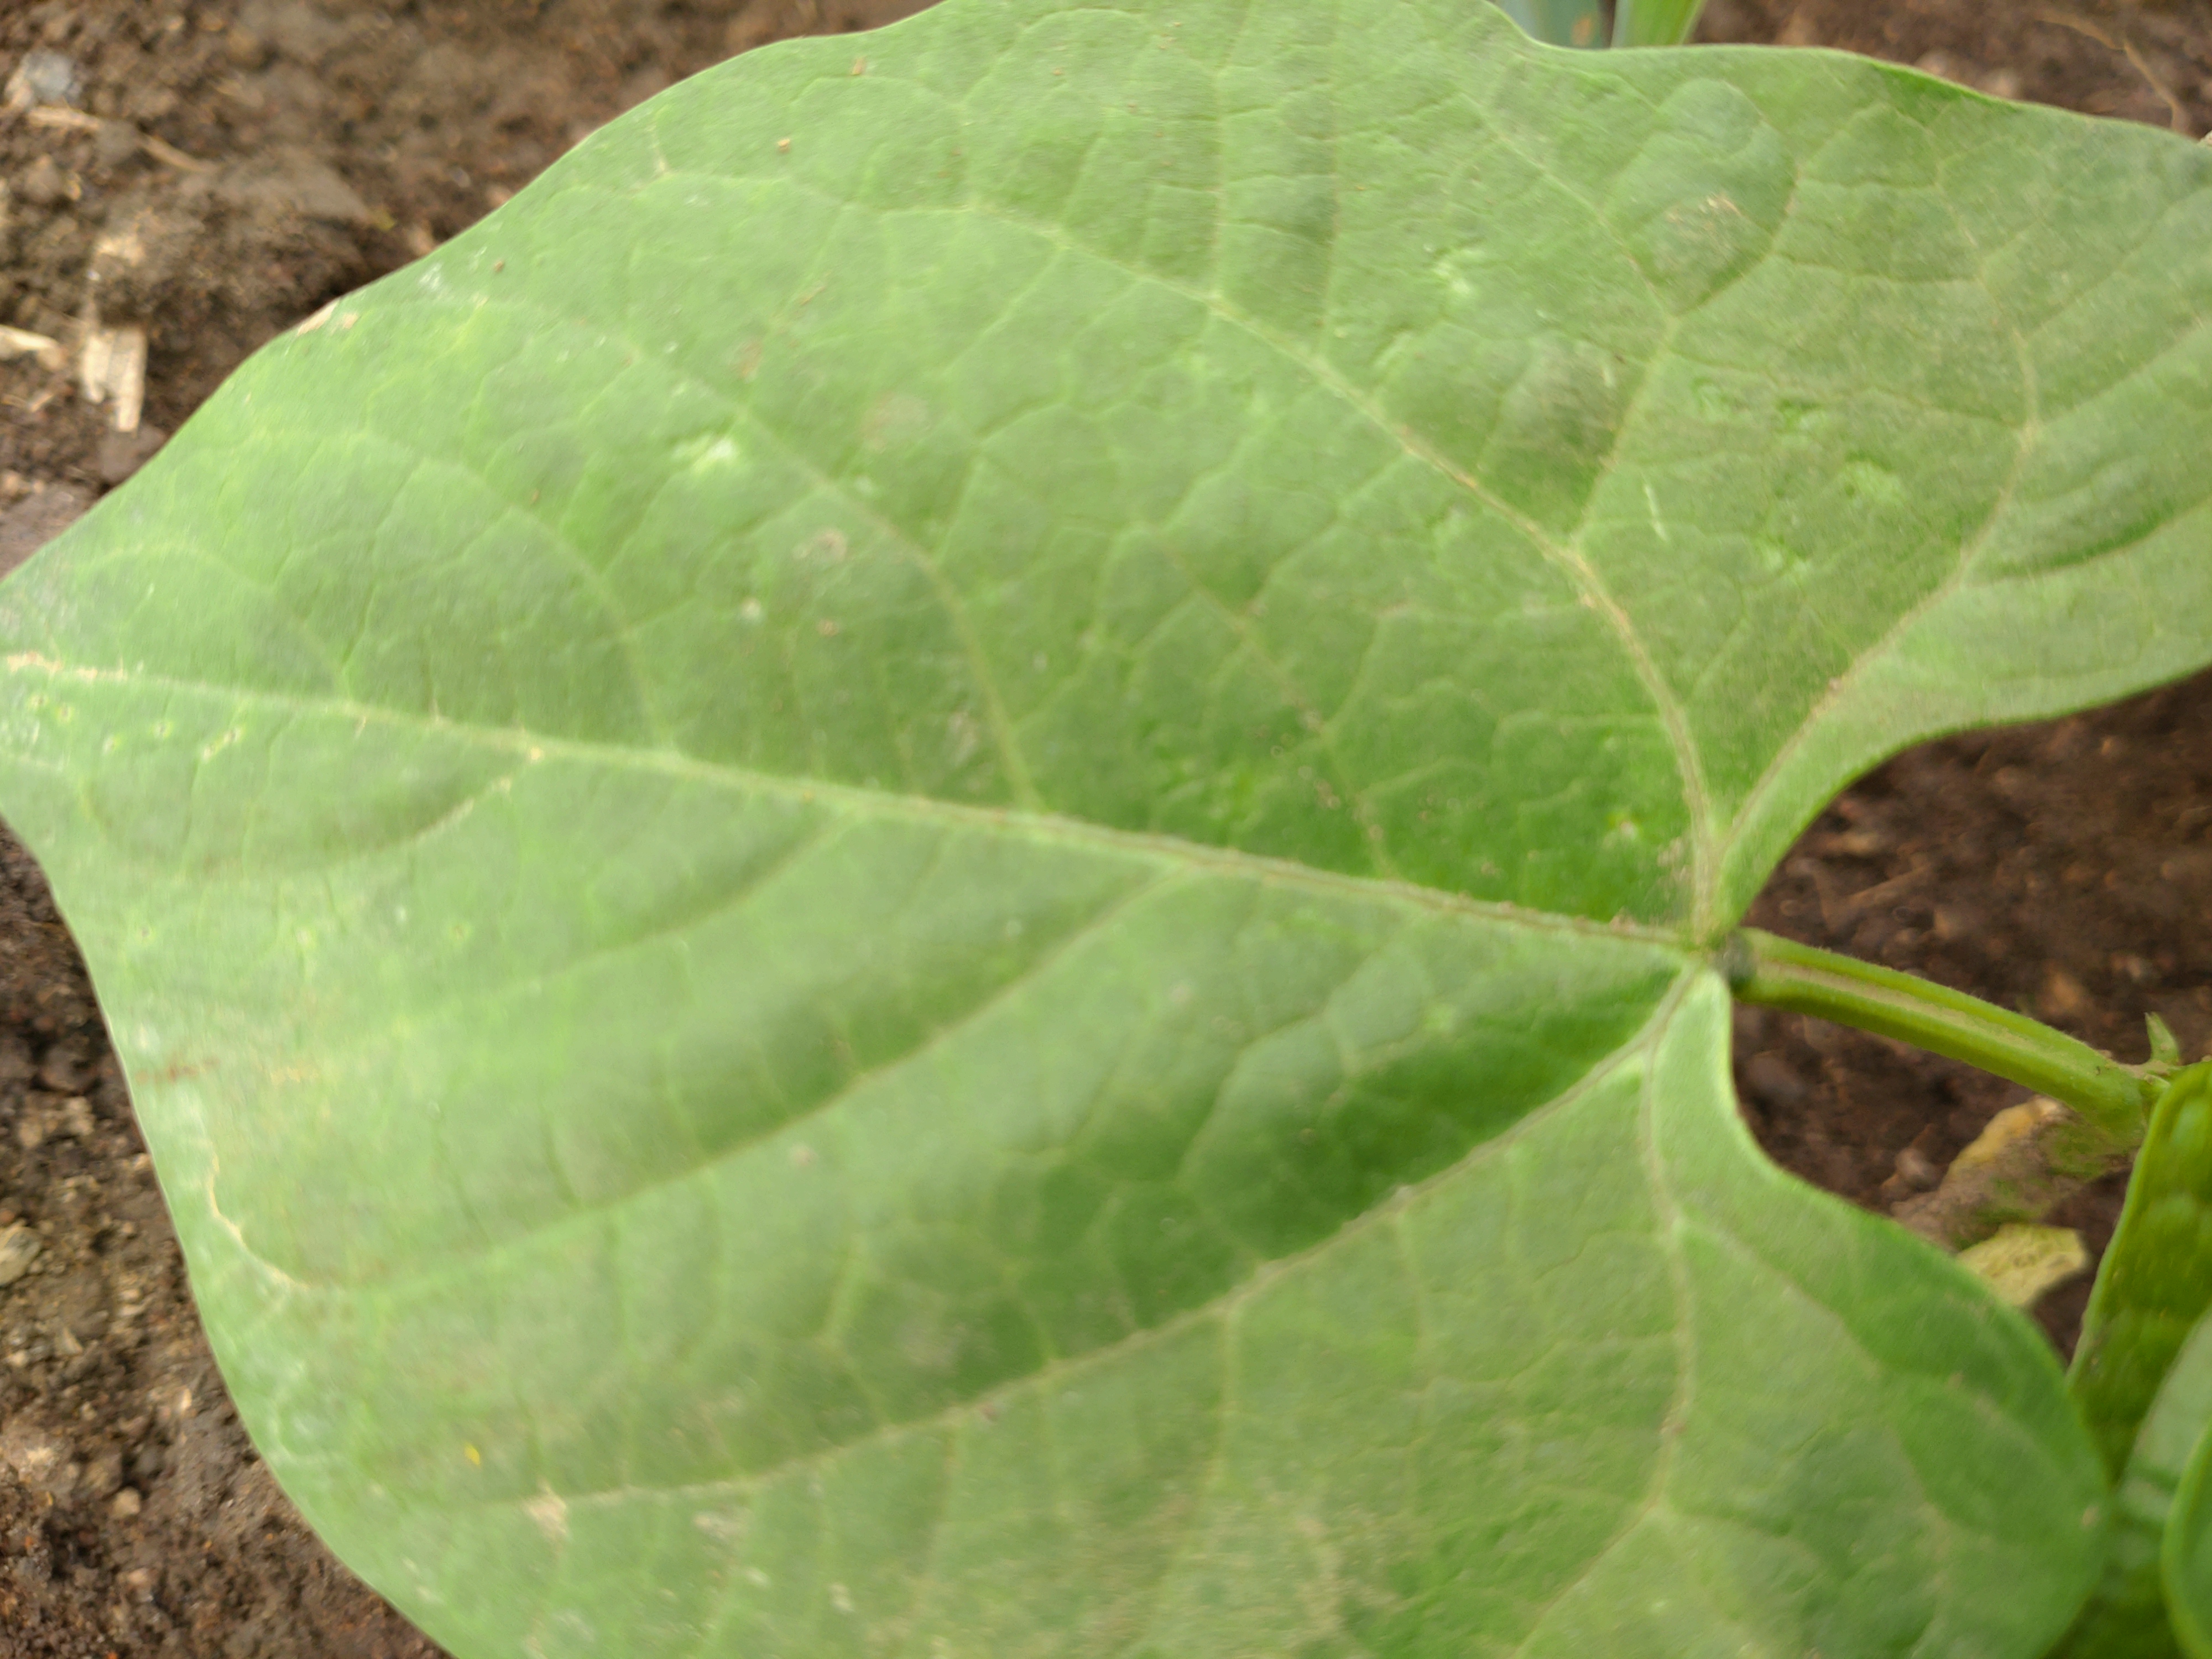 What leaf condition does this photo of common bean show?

healthy
